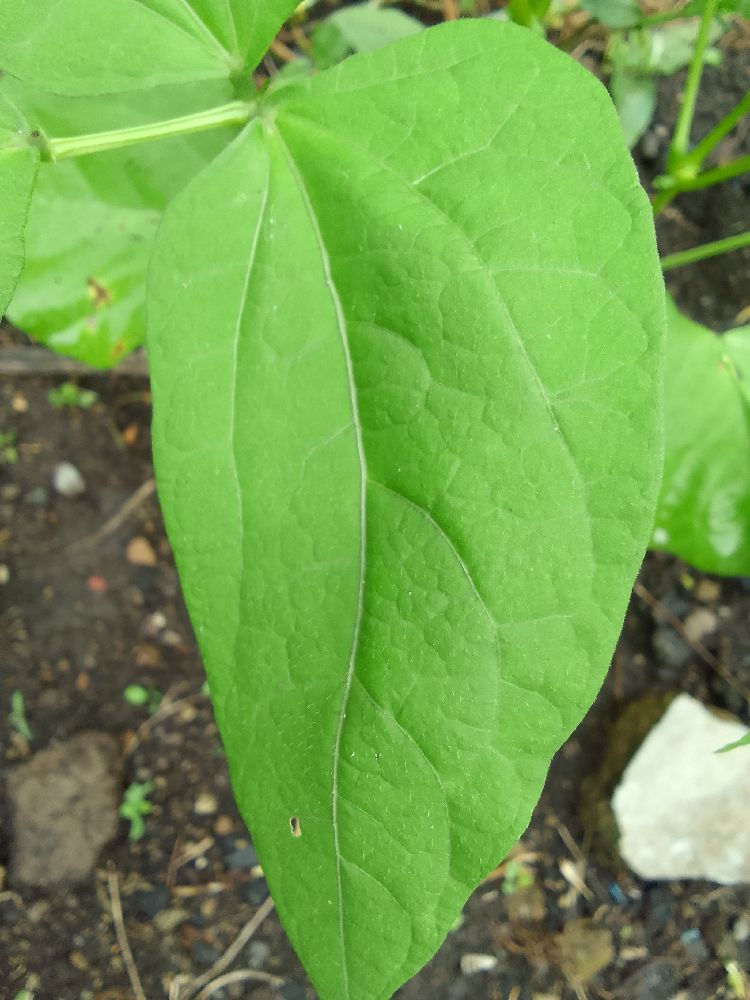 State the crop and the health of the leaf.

common bean, healthy
